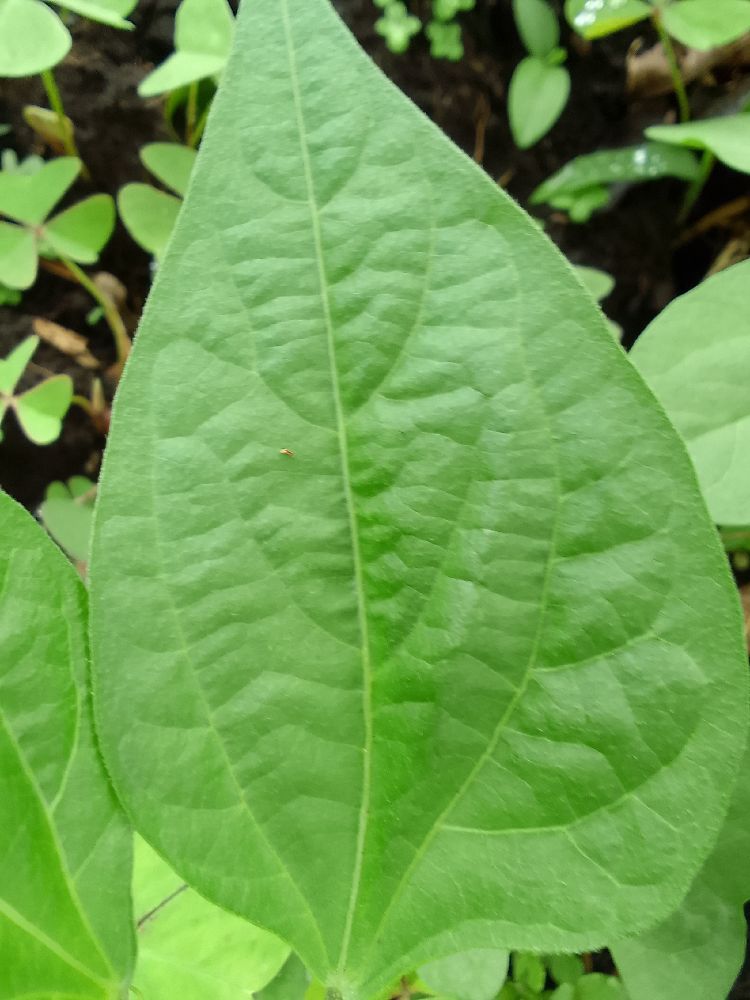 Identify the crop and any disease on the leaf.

common bean, healthy
